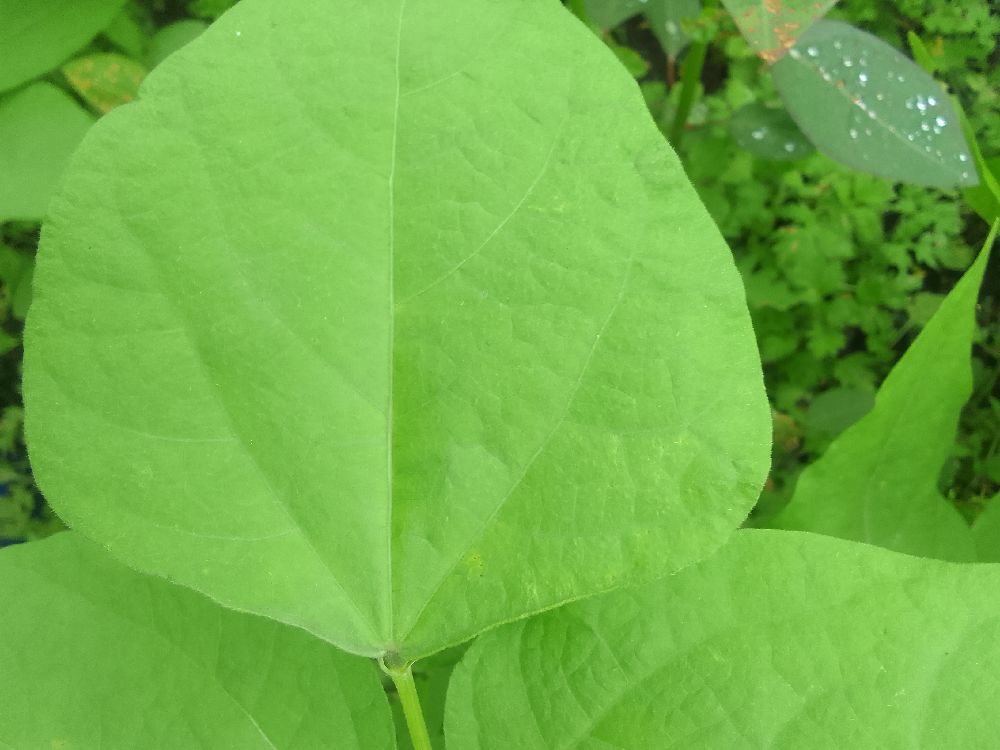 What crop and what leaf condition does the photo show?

common bean, healthy
